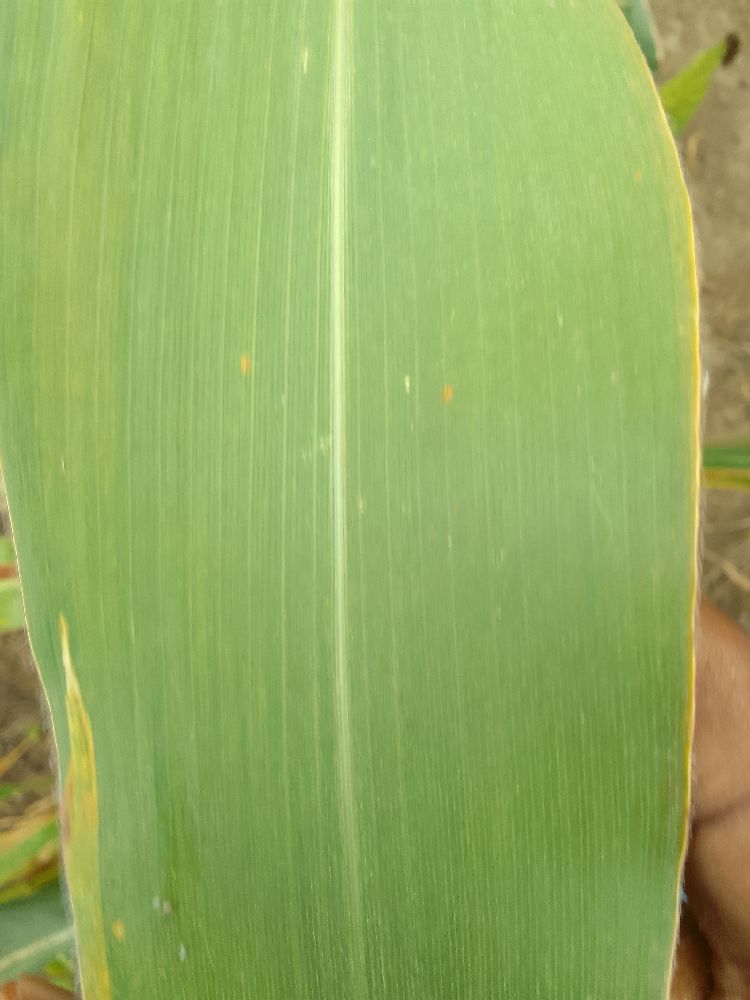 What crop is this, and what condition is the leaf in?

maize, healthy
